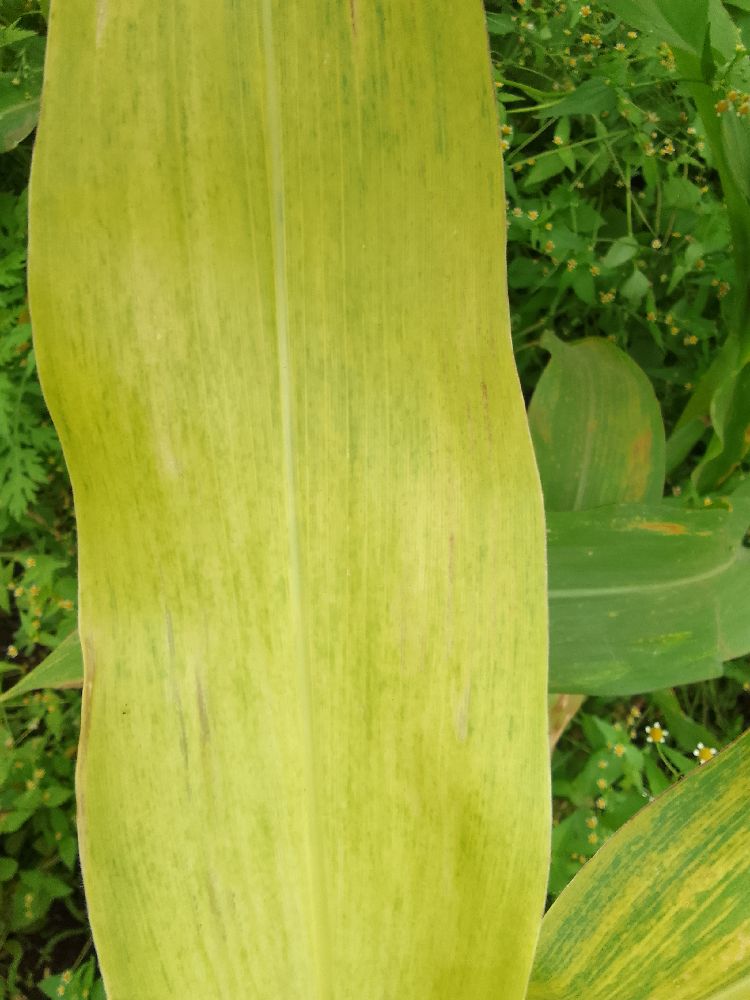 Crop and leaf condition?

maize, maize lethal necrosis
